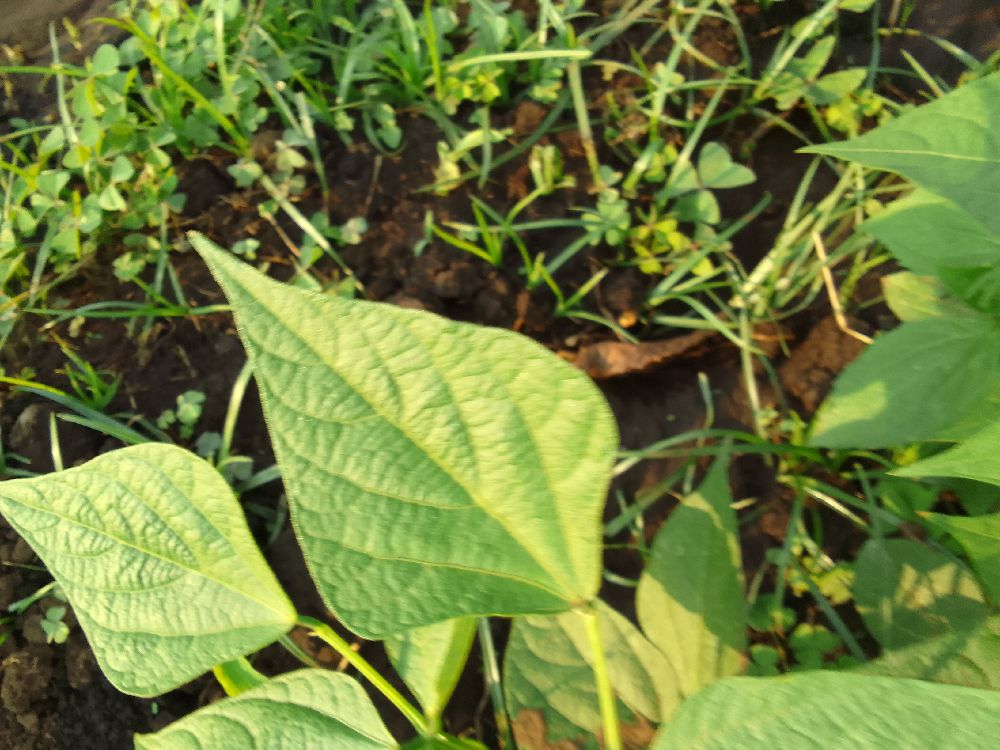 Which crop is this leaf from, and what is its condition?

common bean, healthy
